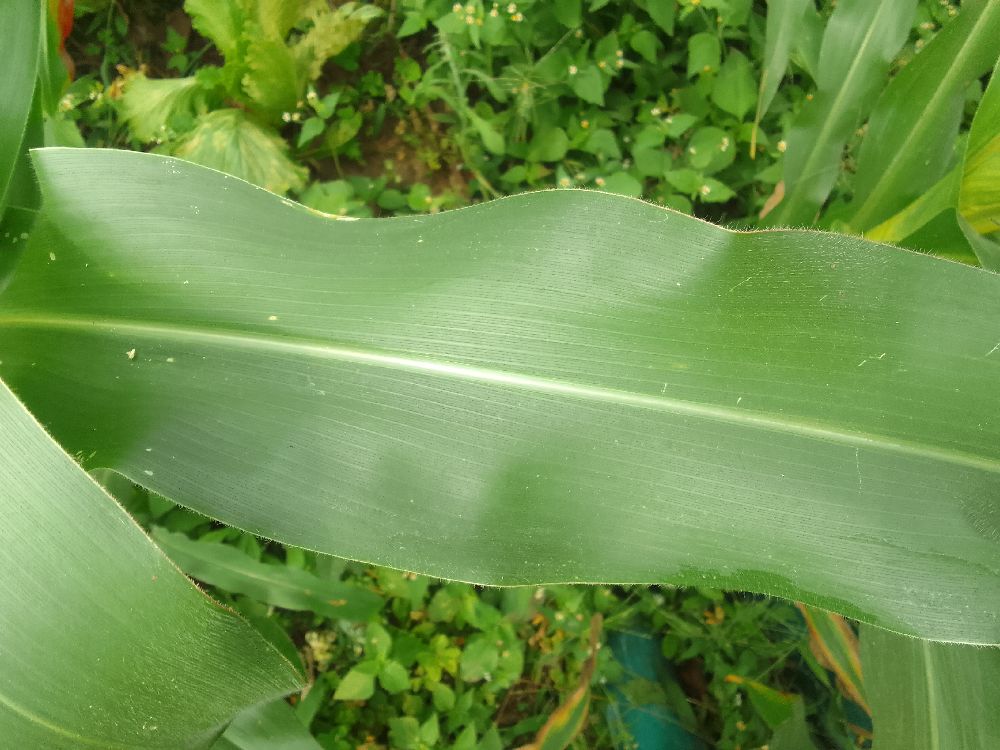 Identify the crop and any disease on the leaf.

maize, healthy
